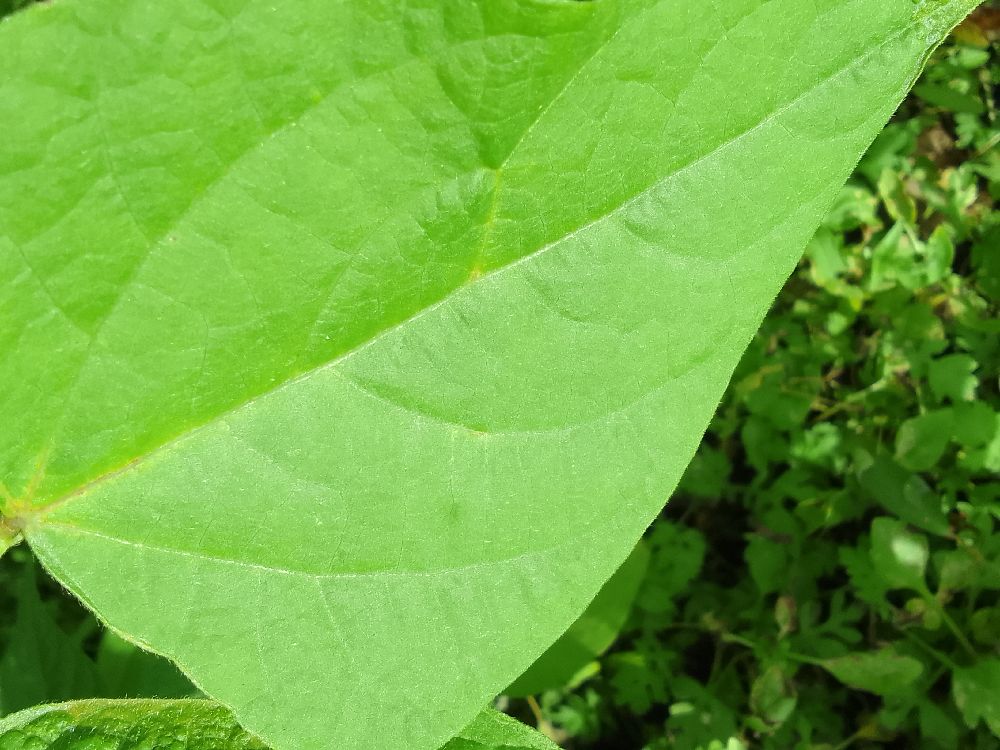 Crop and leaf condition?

common bean, healthy
